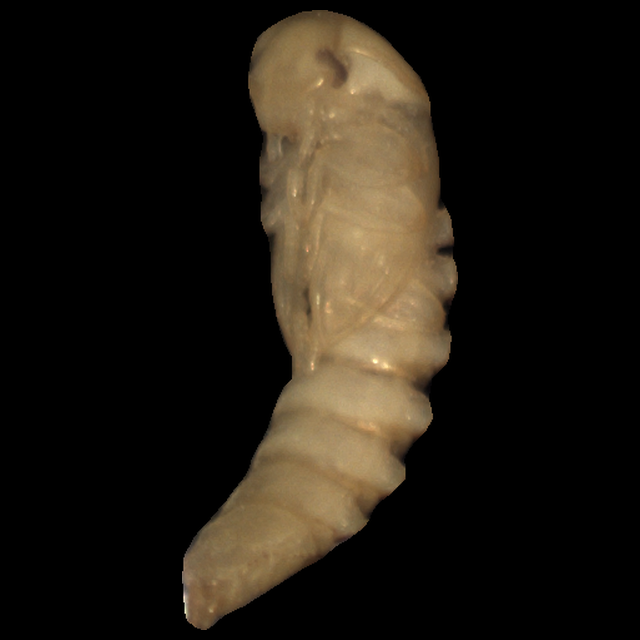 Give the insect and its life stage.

mealworm pupa
